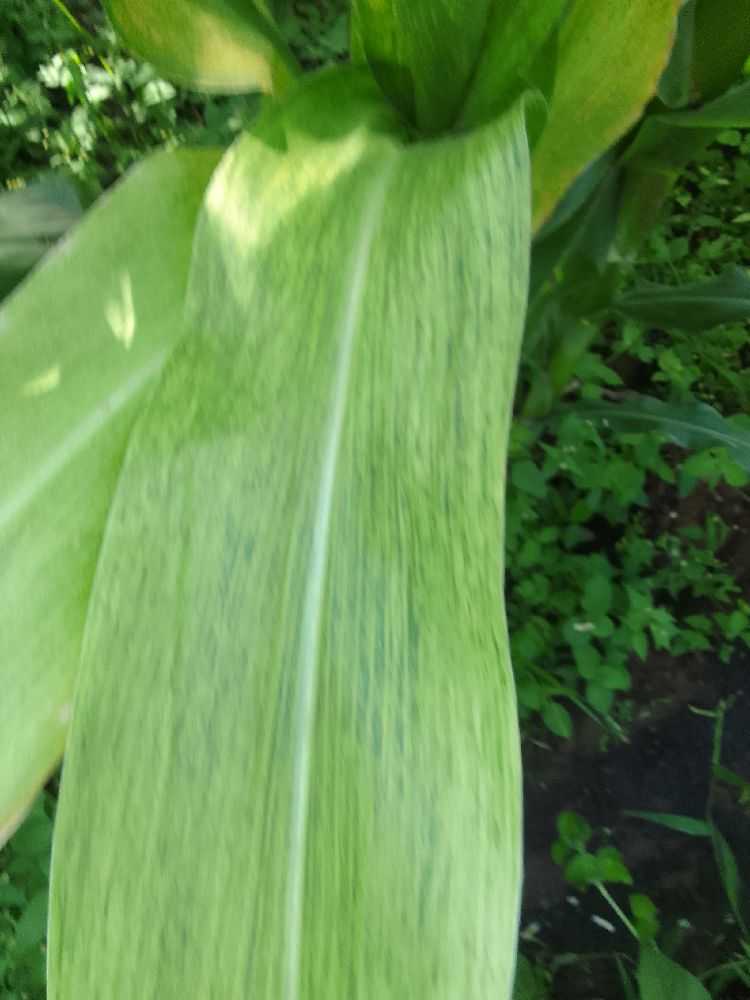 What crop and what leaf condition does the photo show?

maize, maize lethal necrosis
